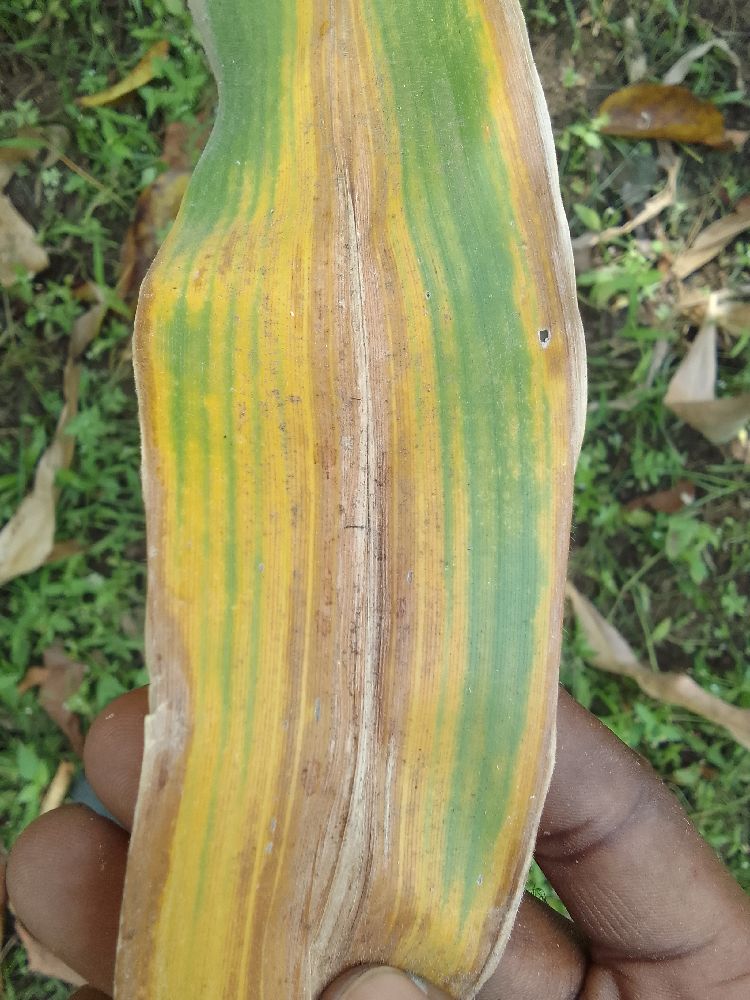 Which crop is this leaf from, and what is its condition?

maize, maize lethal necrosis
